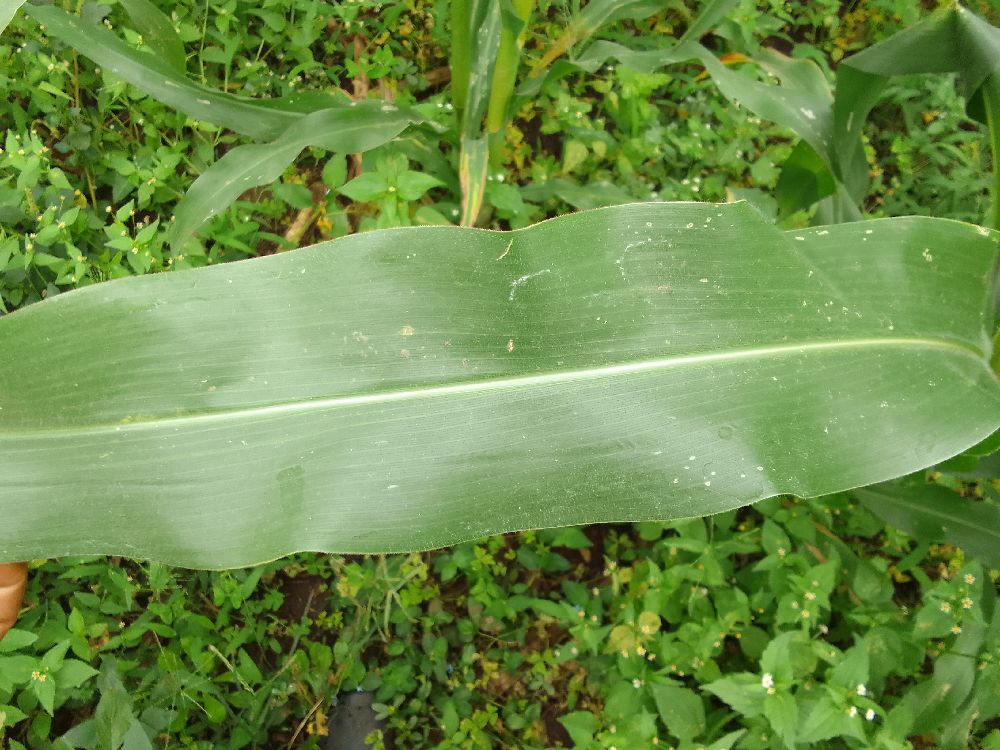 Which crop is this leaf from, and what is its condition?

maize, healthy
